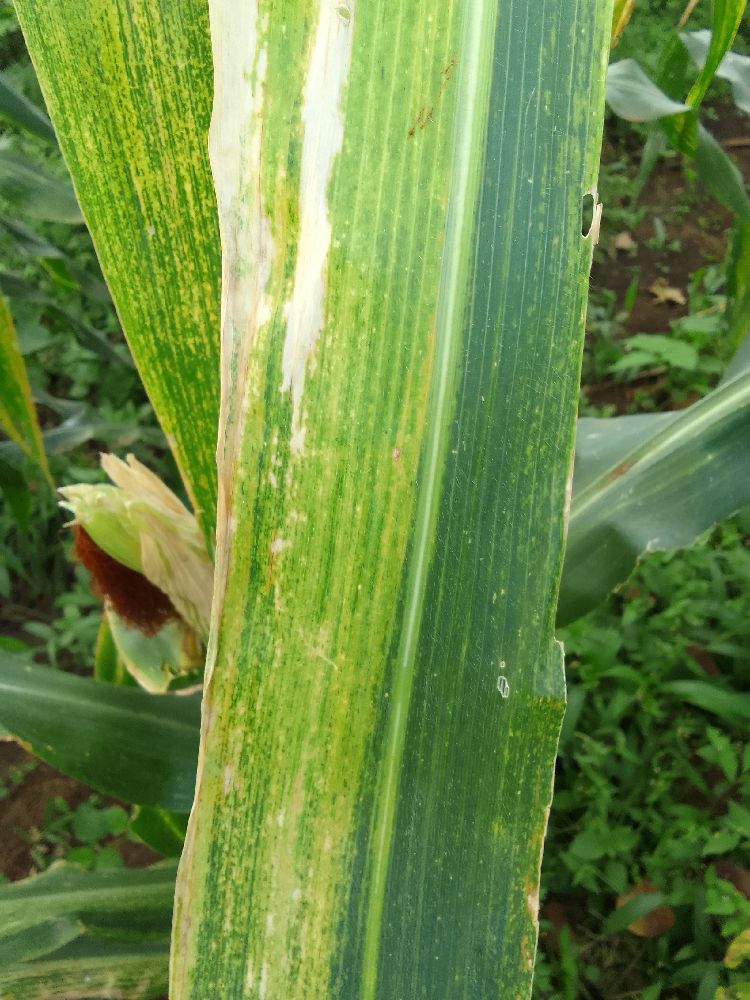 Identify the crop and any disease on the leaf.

maize, maize lethal necrosis
